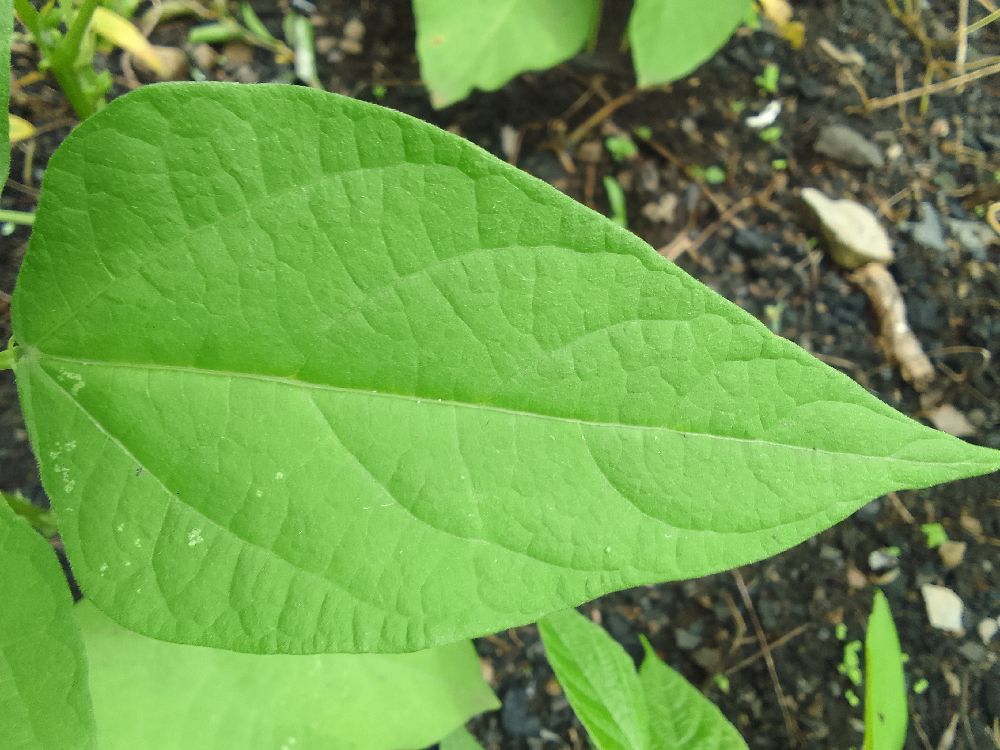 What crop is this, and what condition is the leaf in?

common bean, healthy
